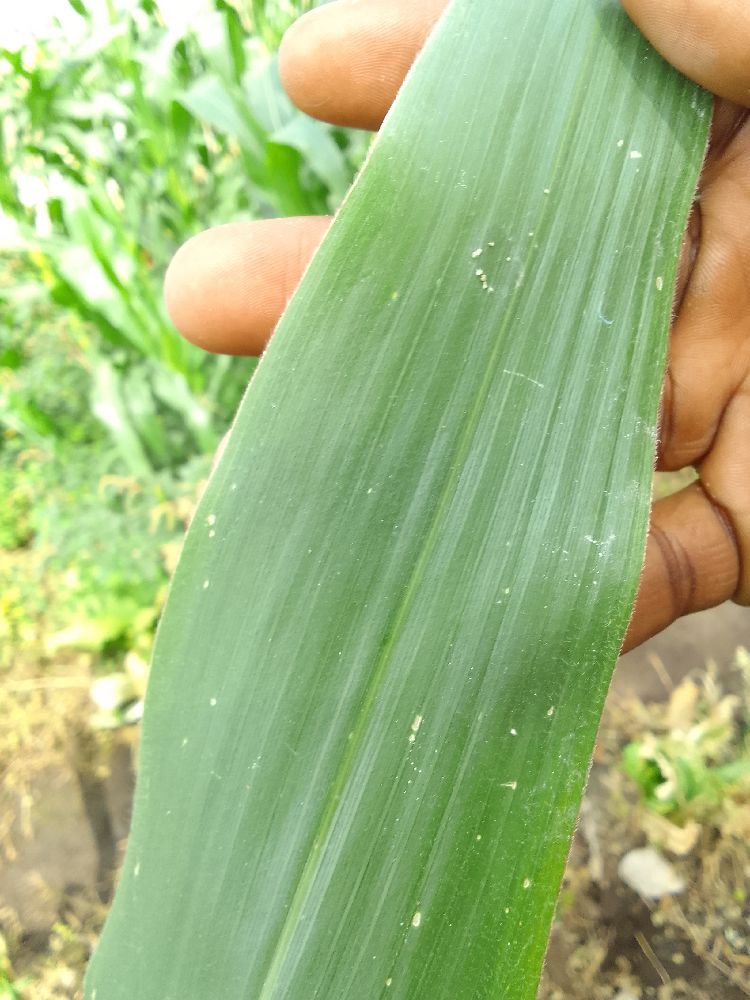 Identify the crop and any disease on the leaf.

maize, healthy
